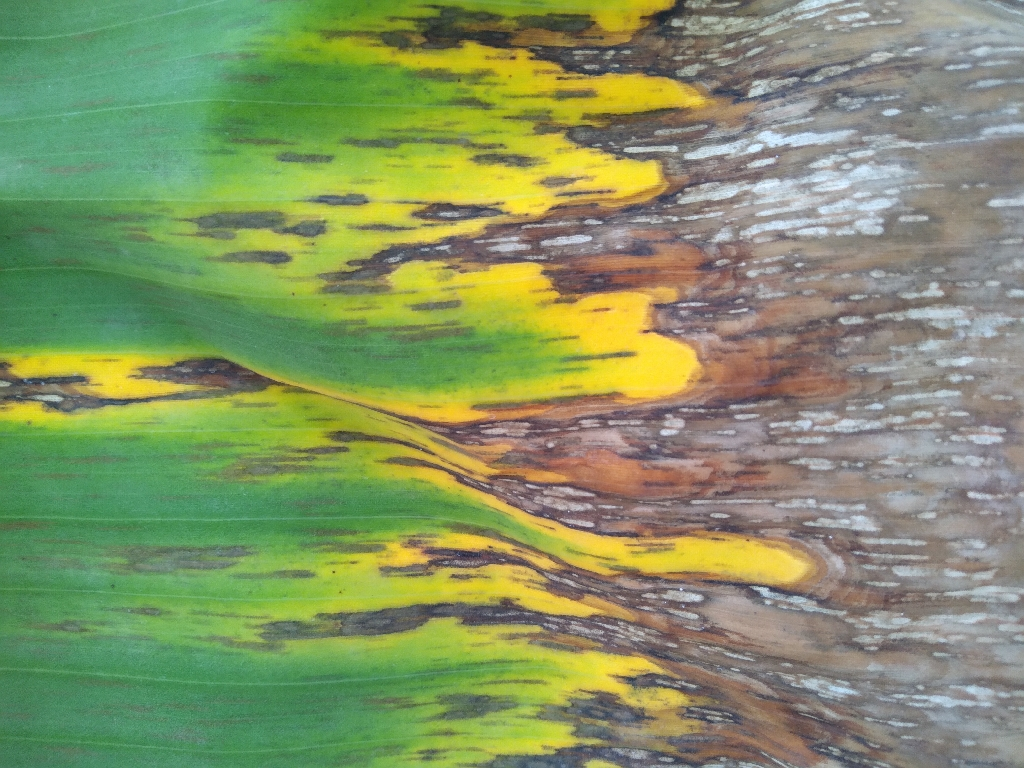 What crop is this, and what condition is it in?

banana, black sigatoka
